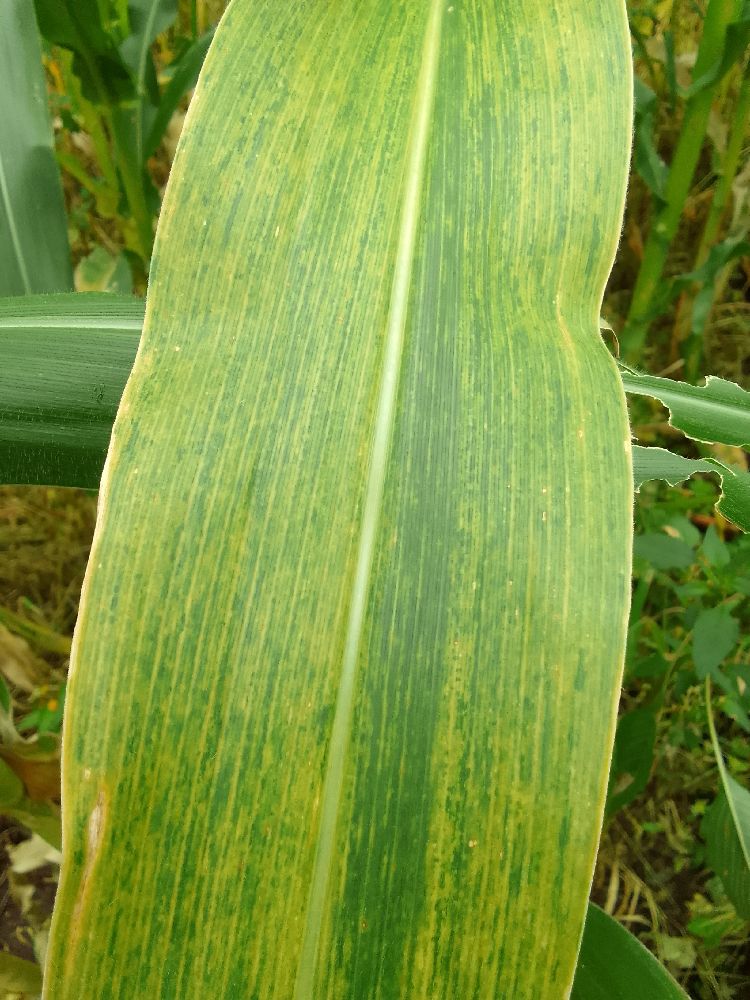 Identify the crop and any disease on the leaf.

maize, maize lethal necrosis
